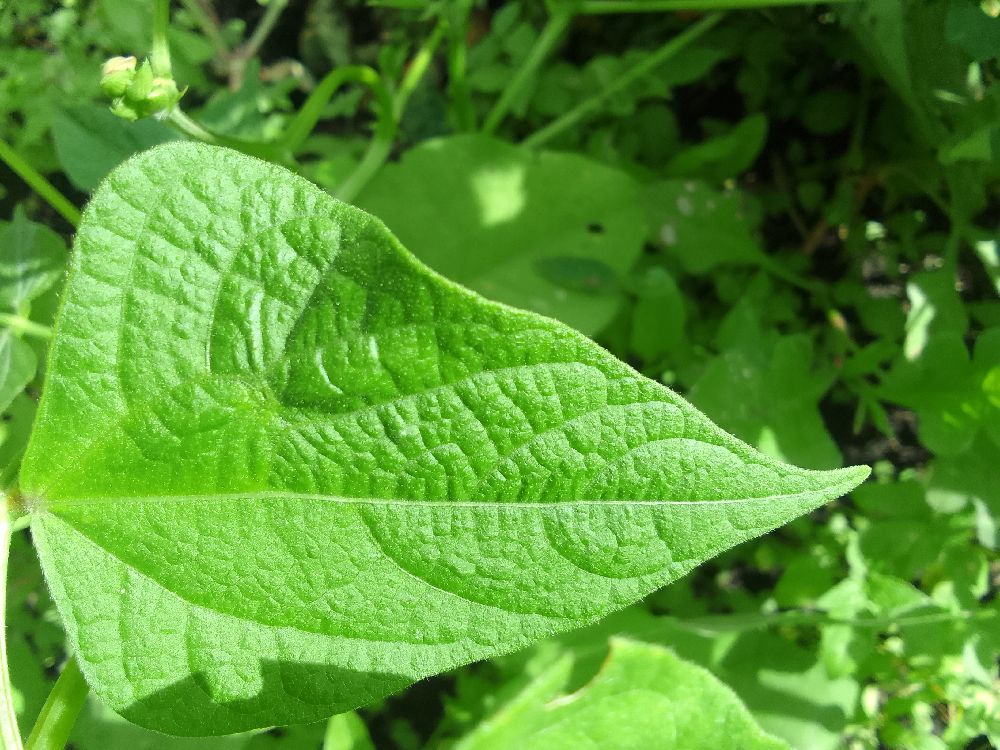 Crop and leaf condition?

common bean, healthy
